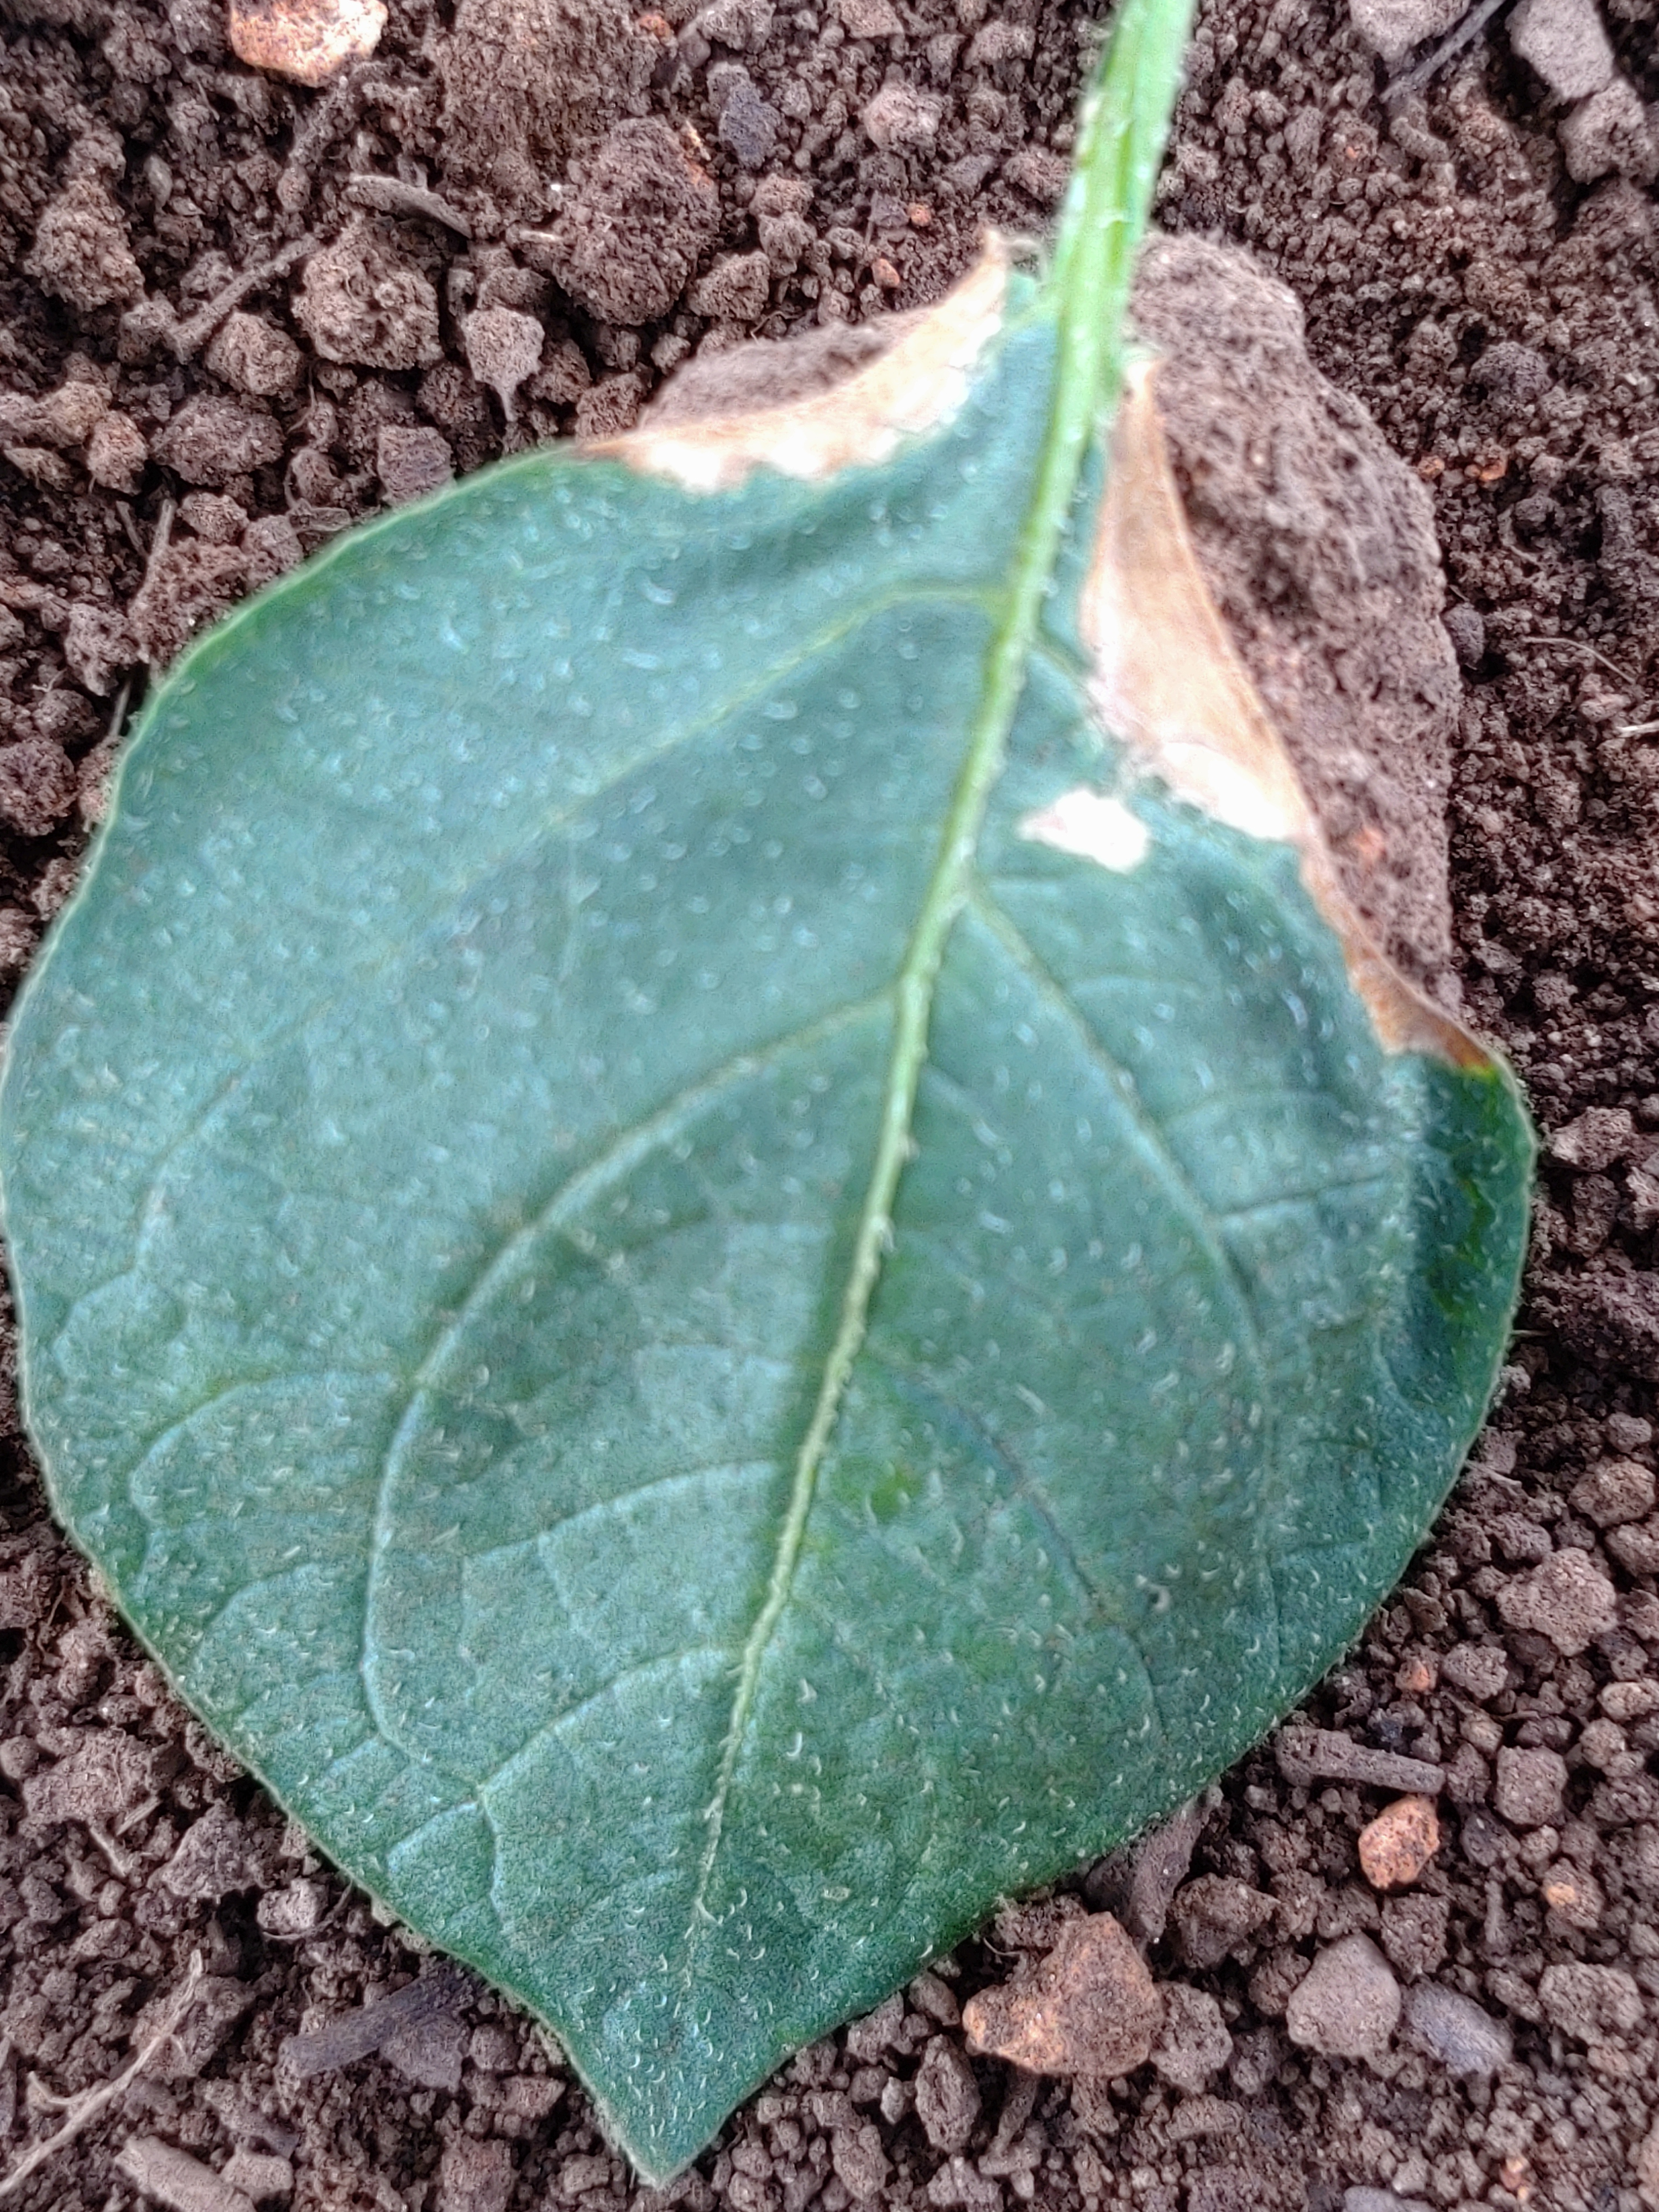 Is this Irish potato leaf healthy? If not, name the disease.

early blight
